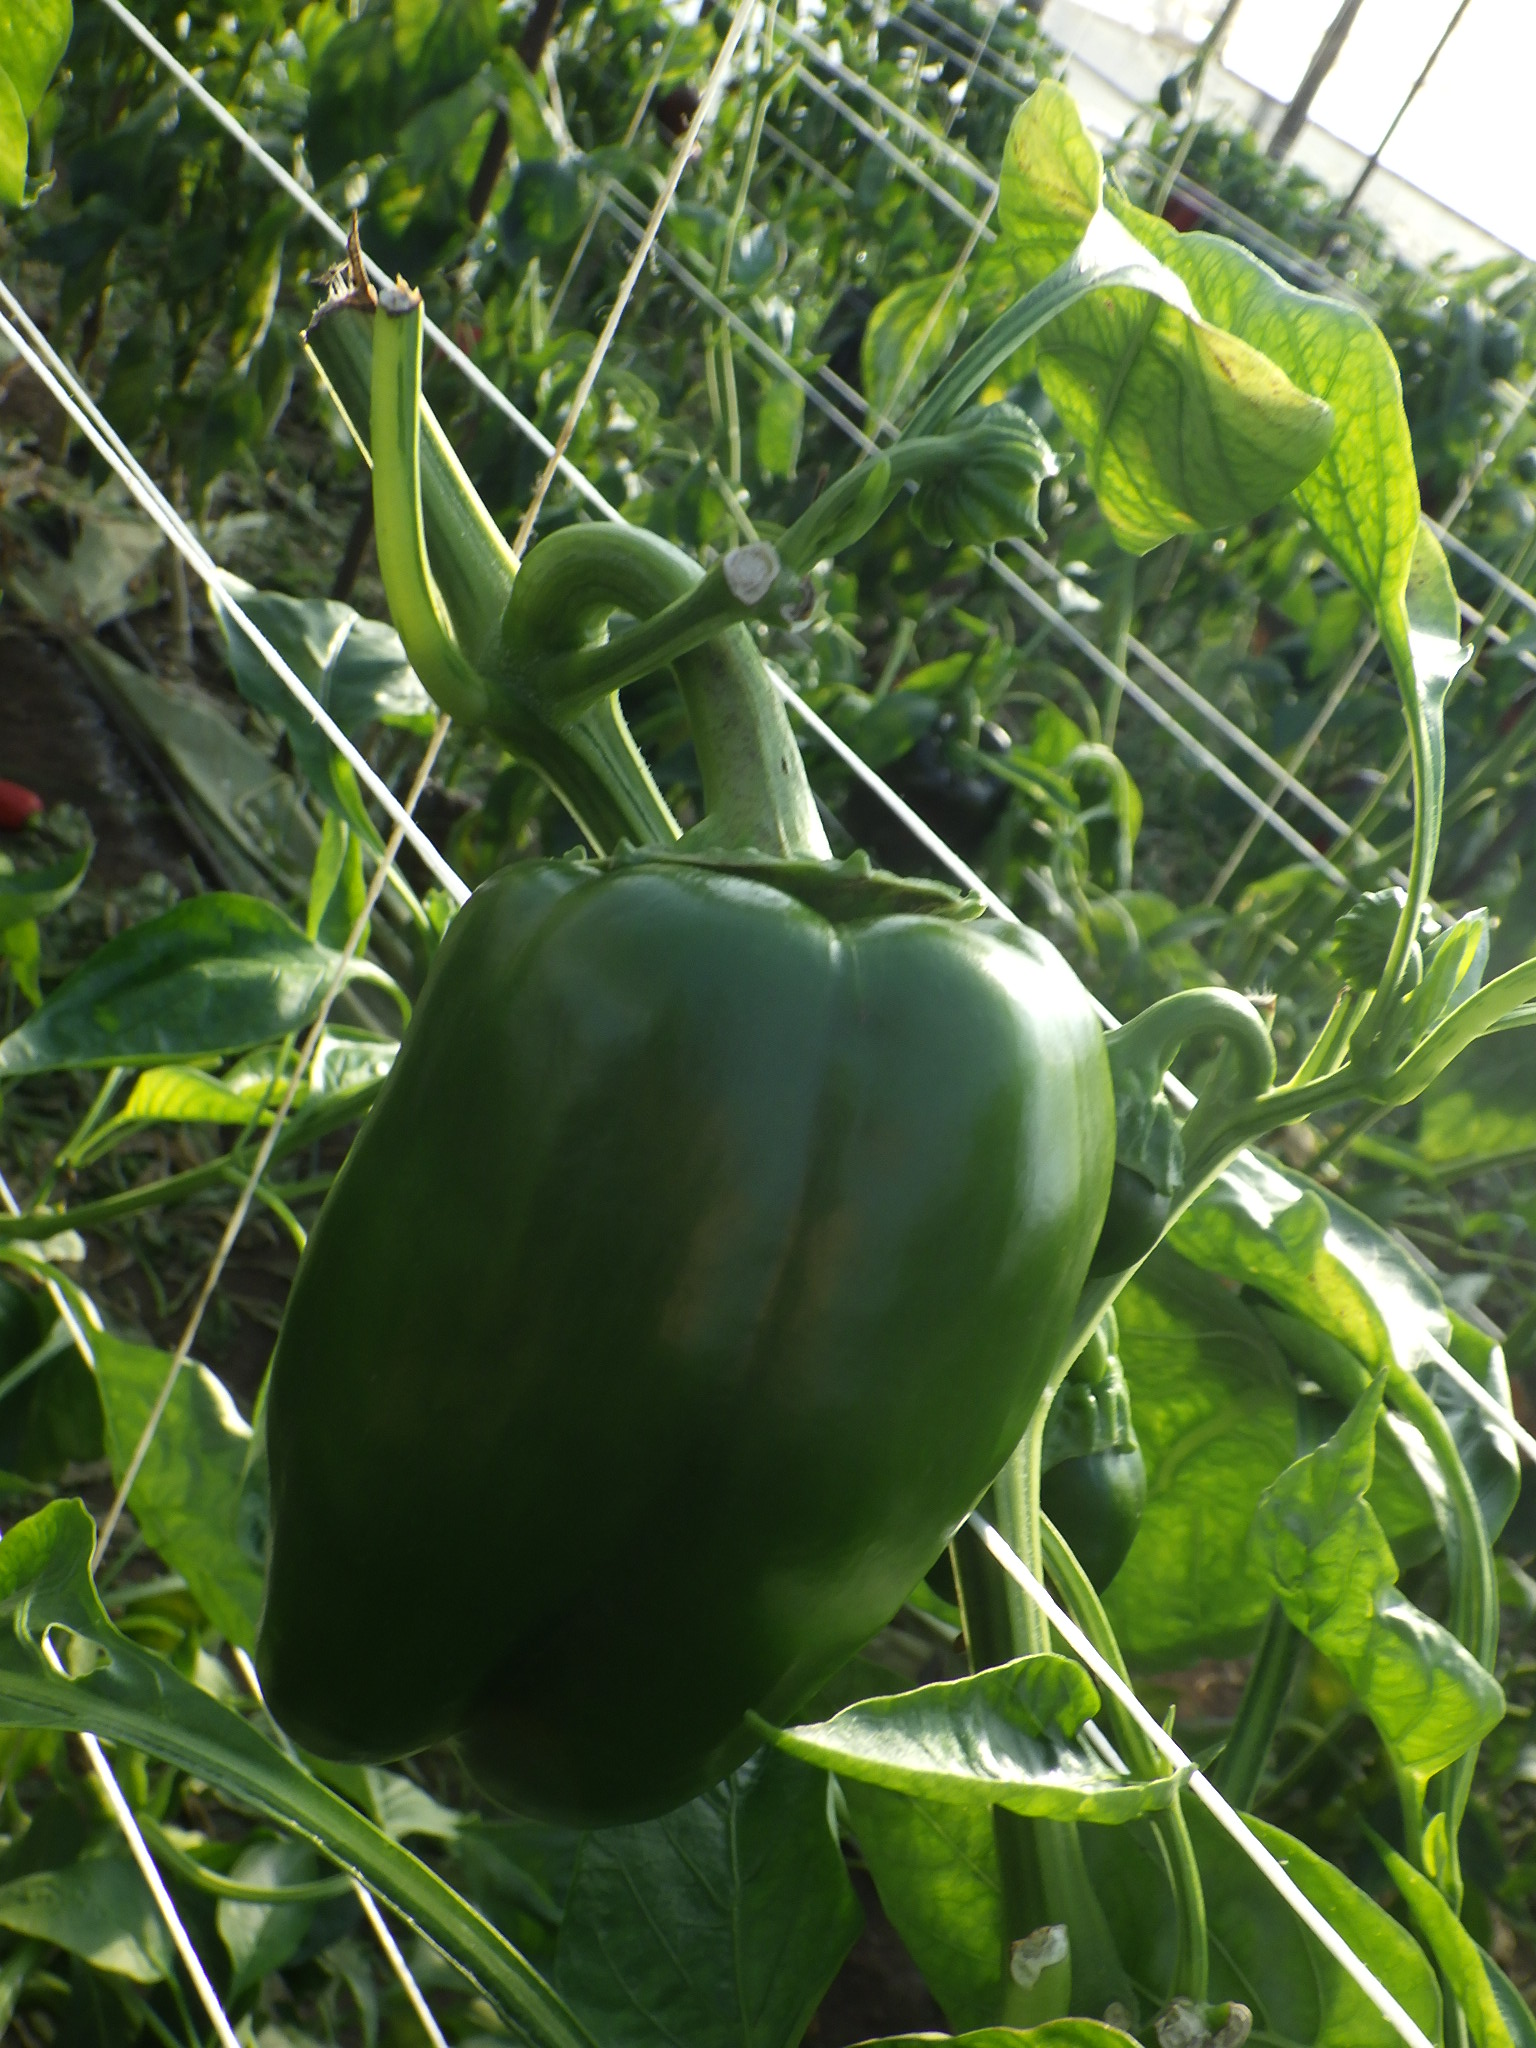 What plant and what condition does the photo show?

bell pepper, healthy
